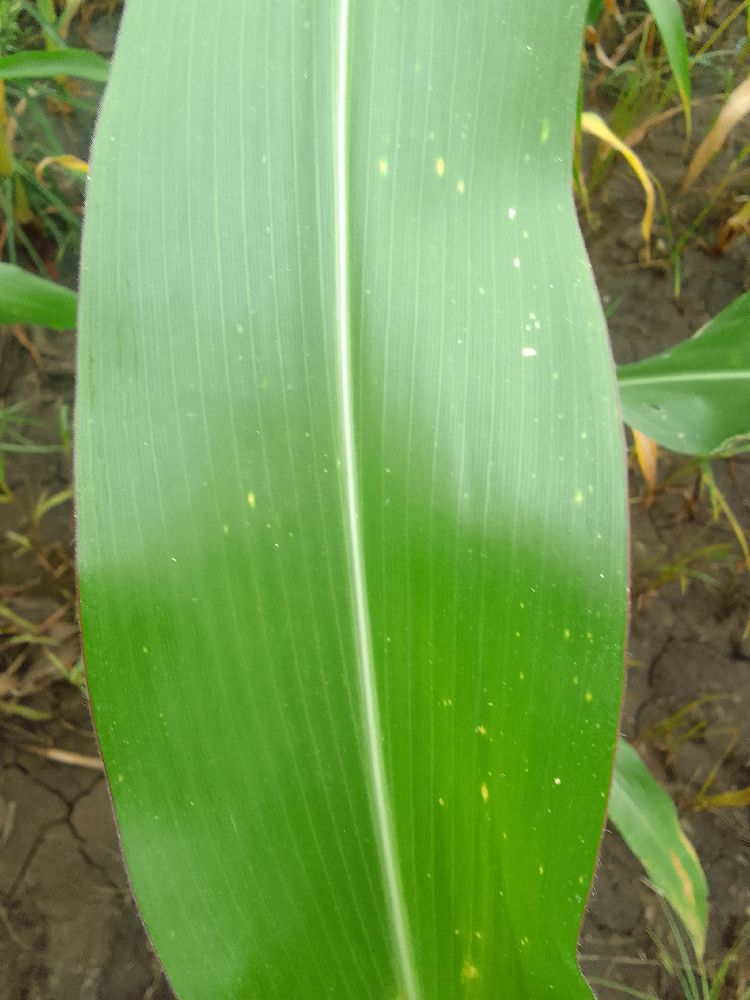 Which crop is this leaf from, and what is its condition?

maize, healthy
